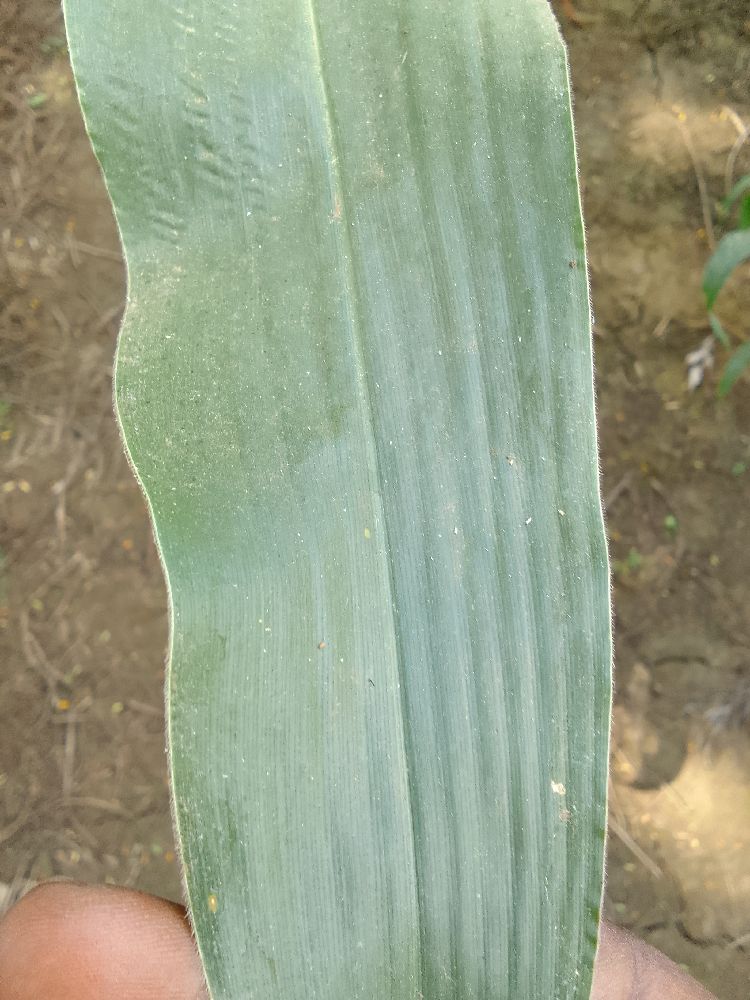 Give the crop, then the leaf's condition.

maize, healthy
